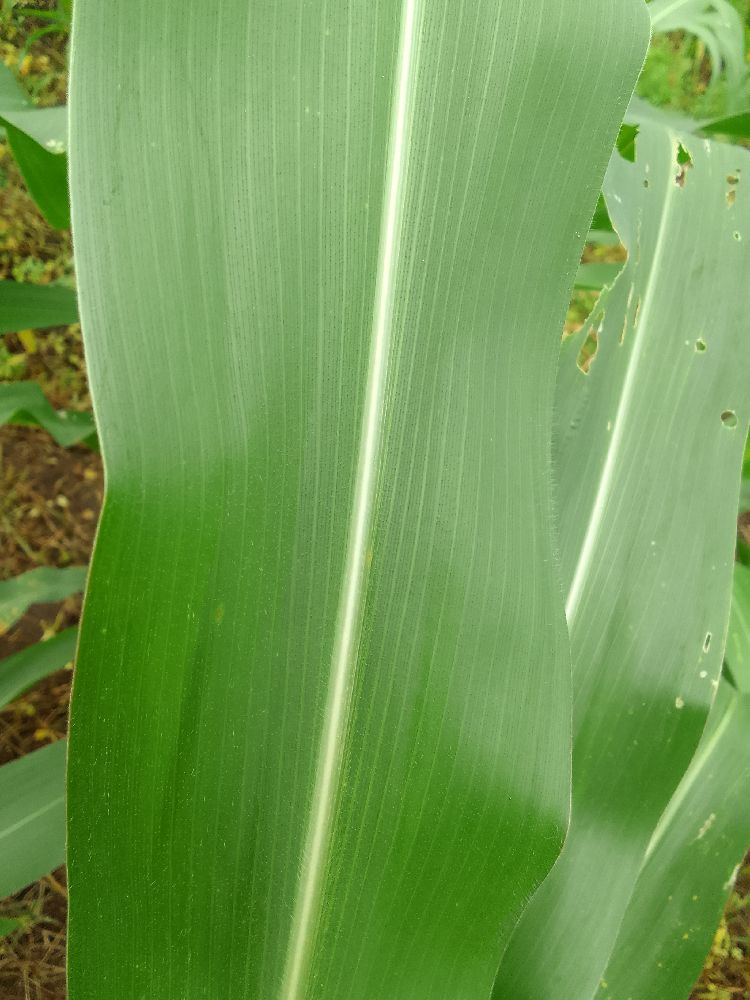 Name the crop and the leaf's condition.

maize, healthy
